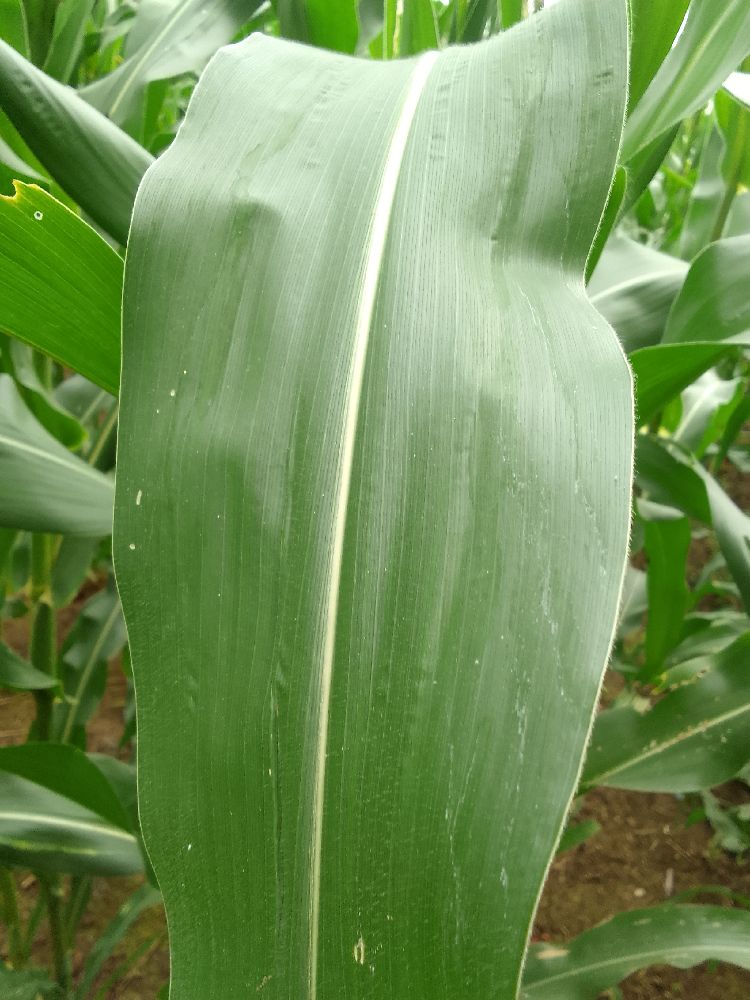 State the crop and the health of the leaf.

maize, healthy
